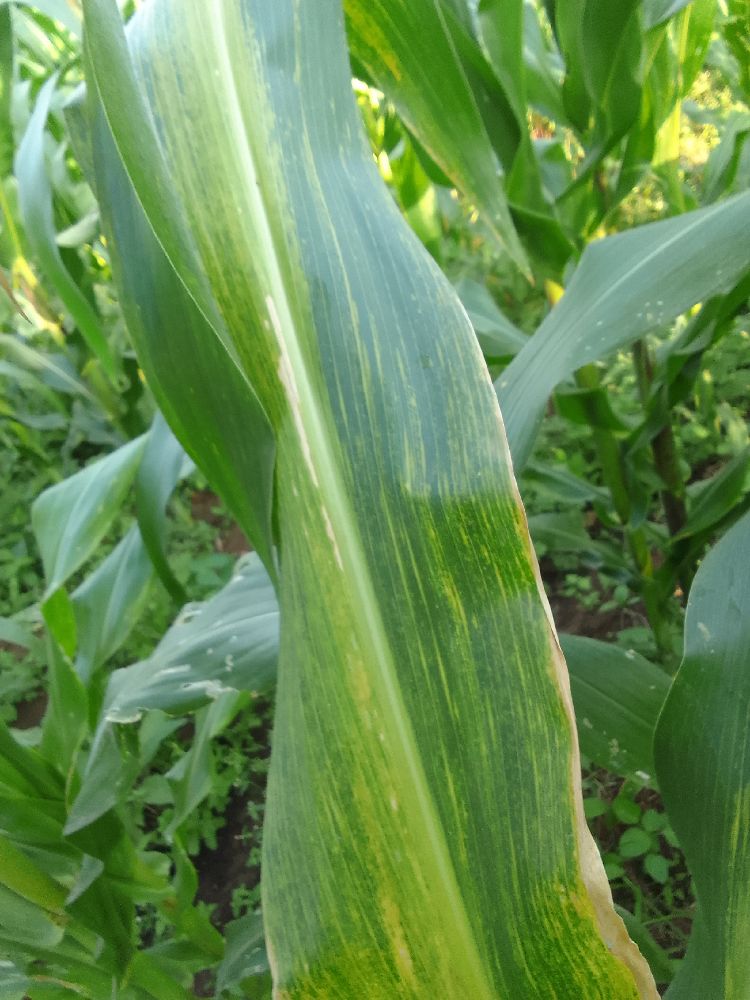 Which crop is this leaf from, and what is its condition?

maize, maize lethal necrosis
